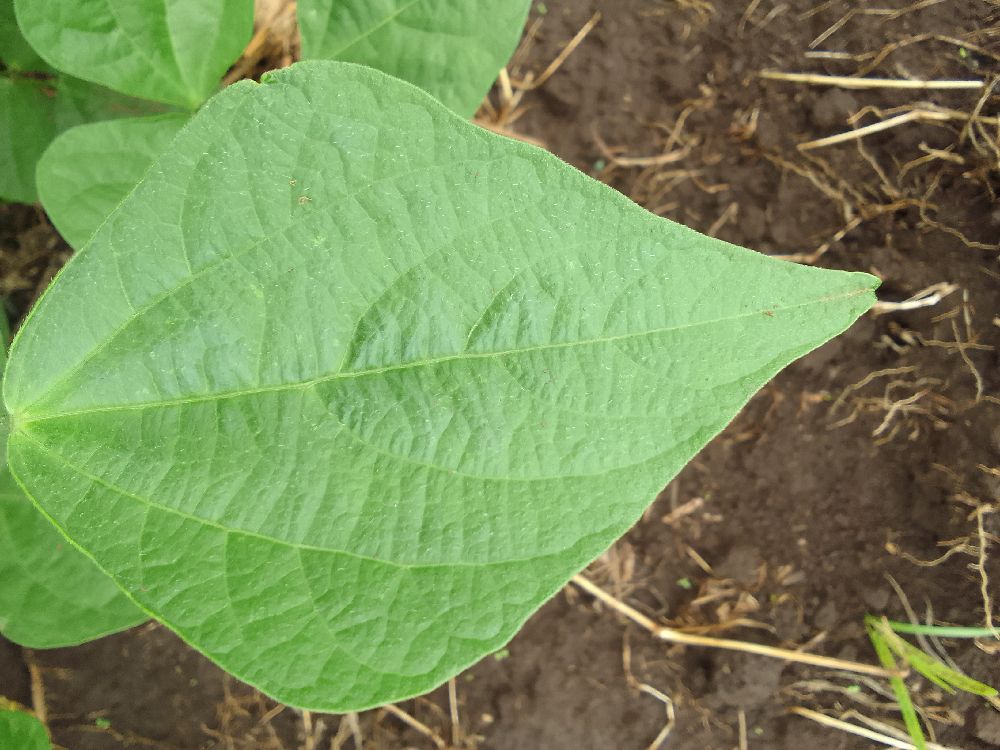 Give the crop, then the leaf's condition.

common bean, healthy
